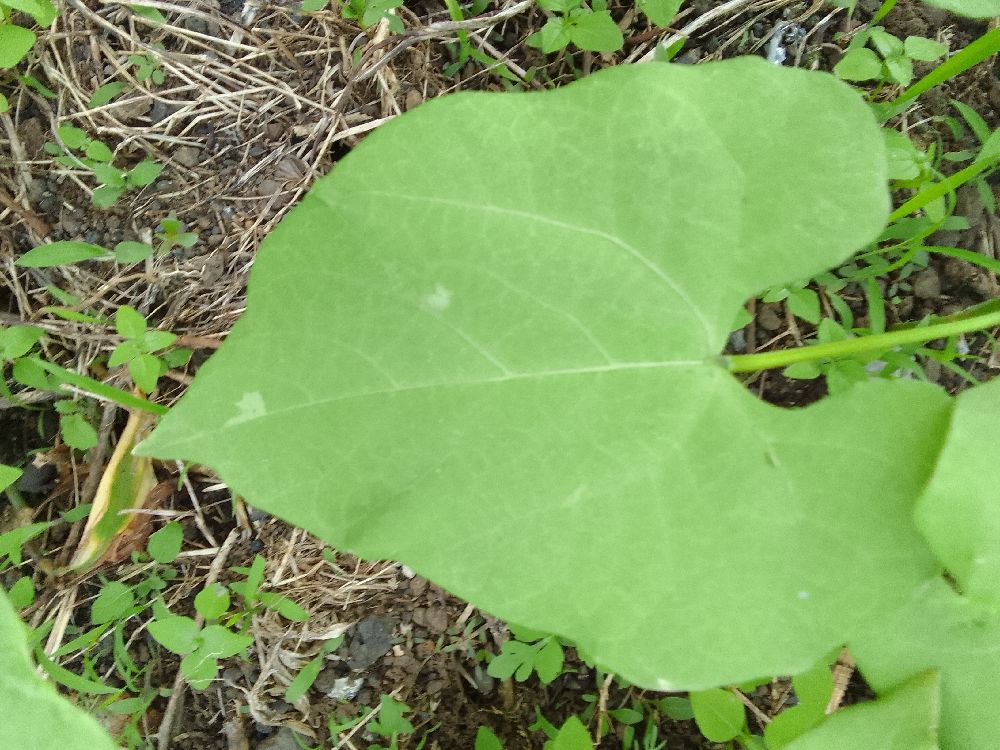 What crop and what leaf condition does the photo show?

common bean, healthy
